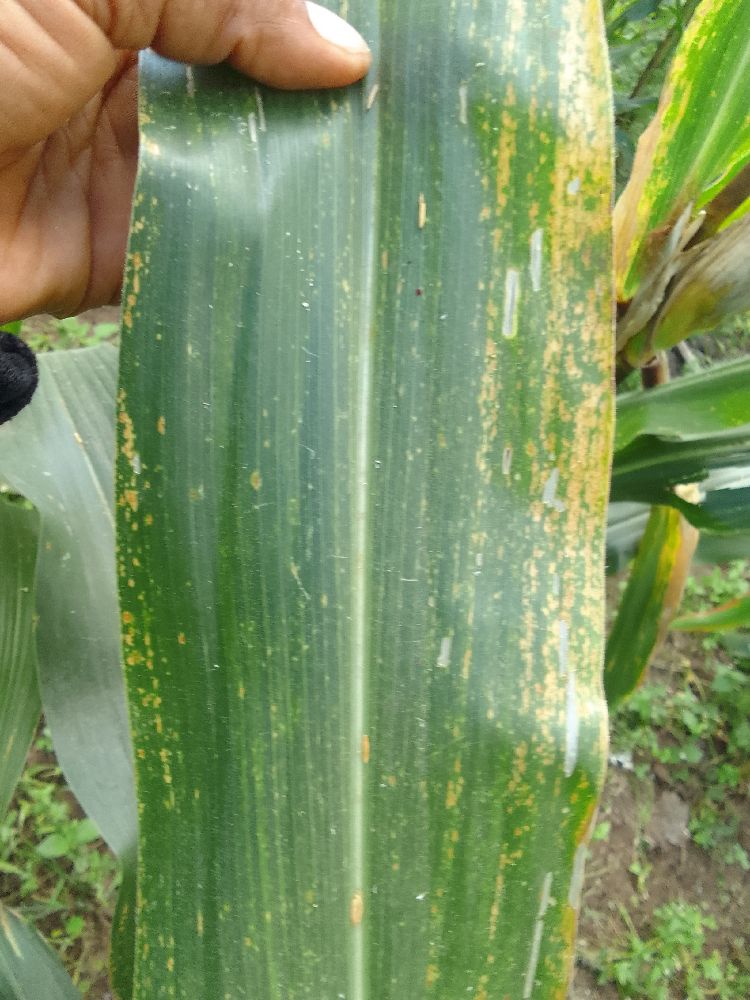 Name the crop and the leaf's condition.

maize, maize lethal necrosis
